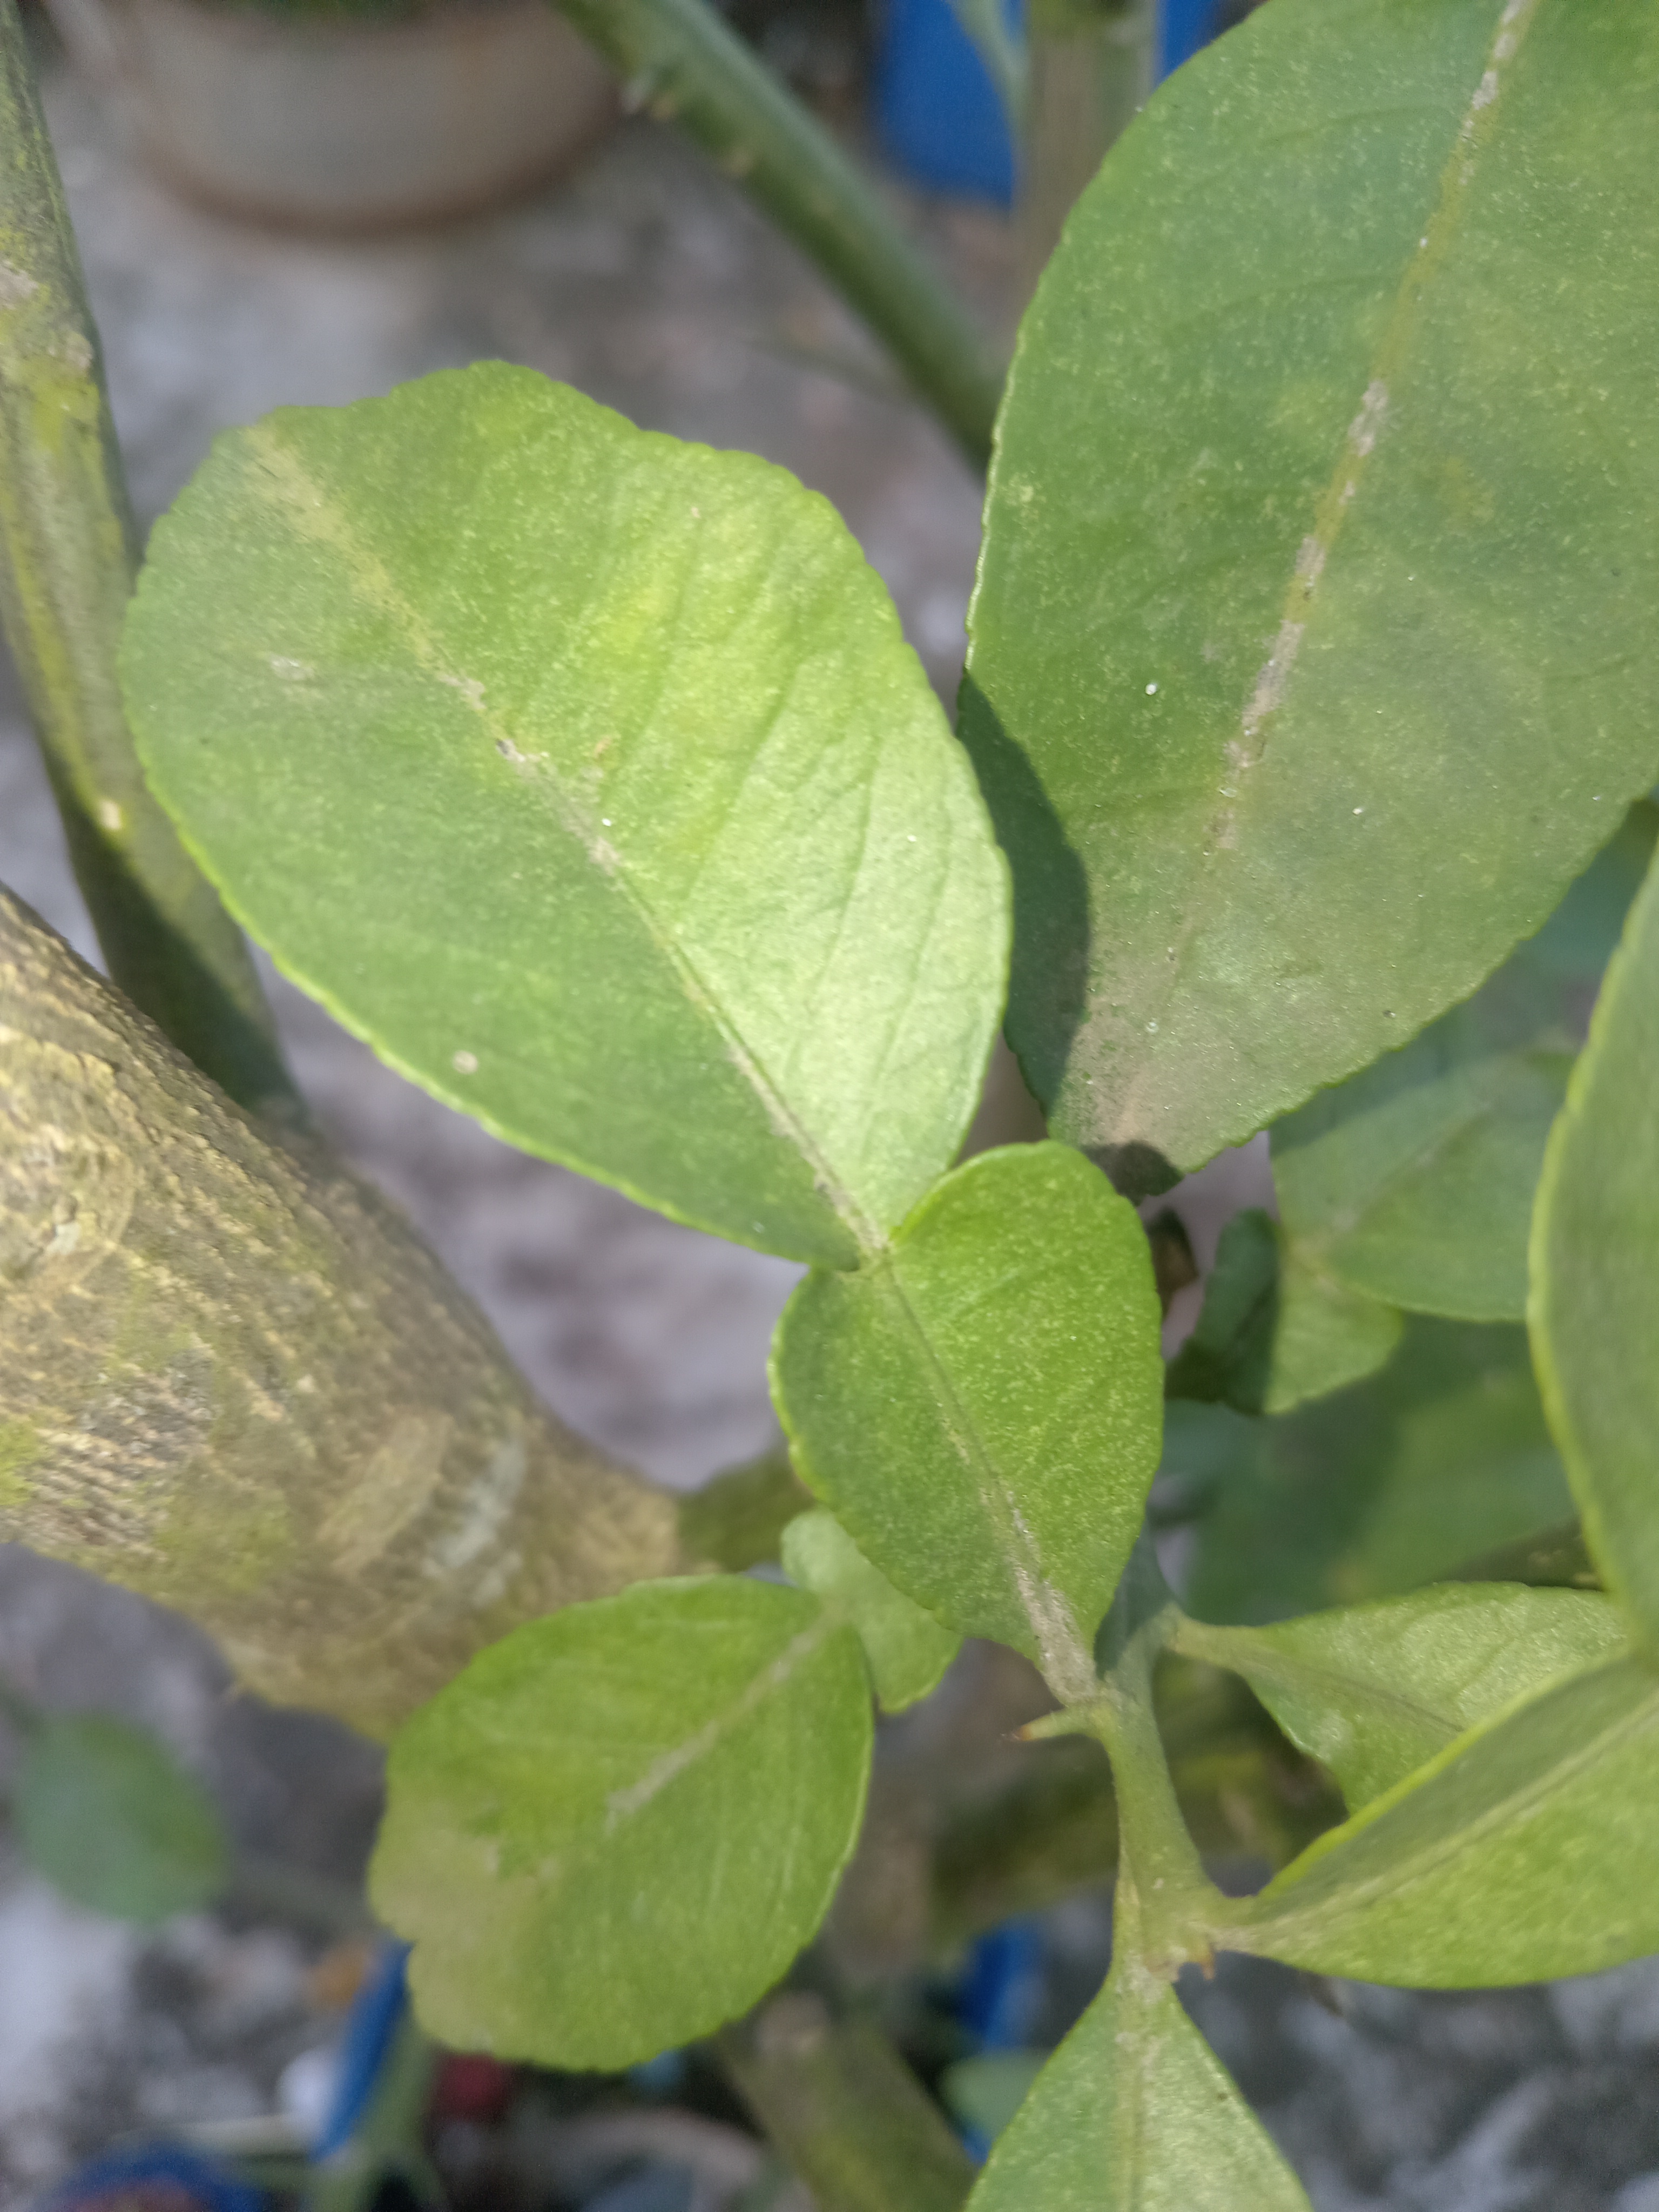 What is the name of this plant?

lemon
